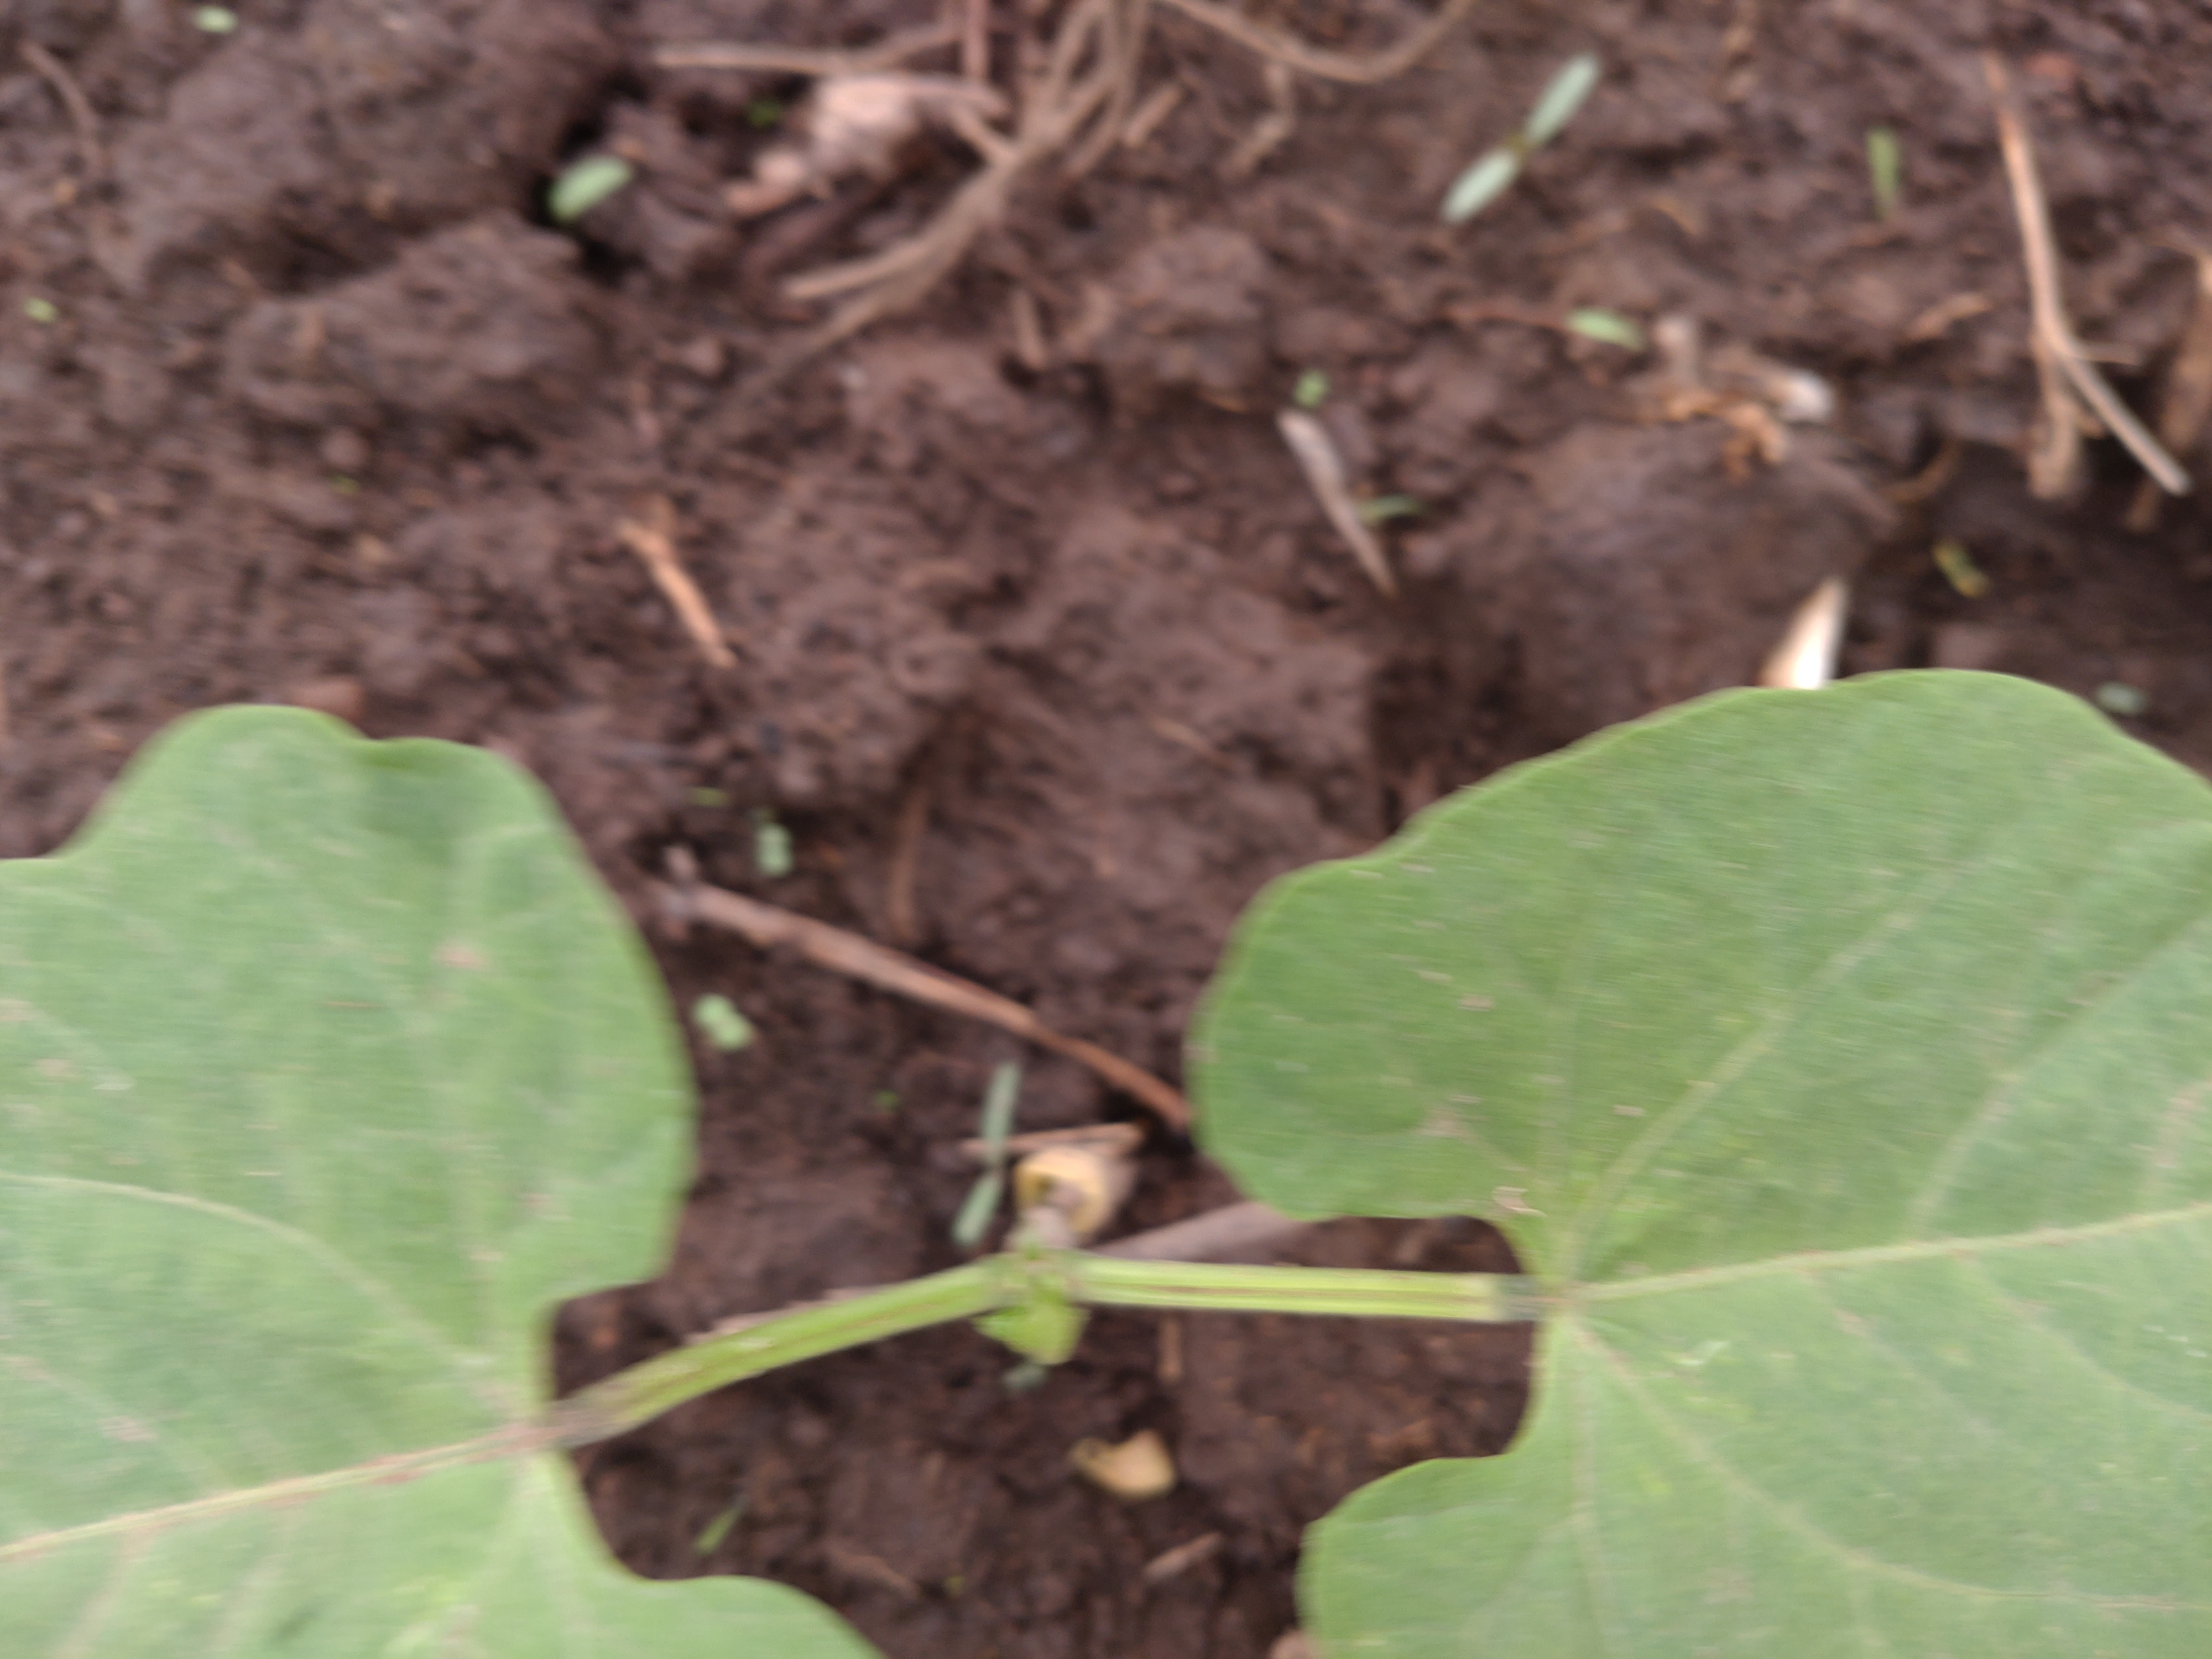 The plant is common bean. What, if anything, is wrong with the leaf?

healthy
